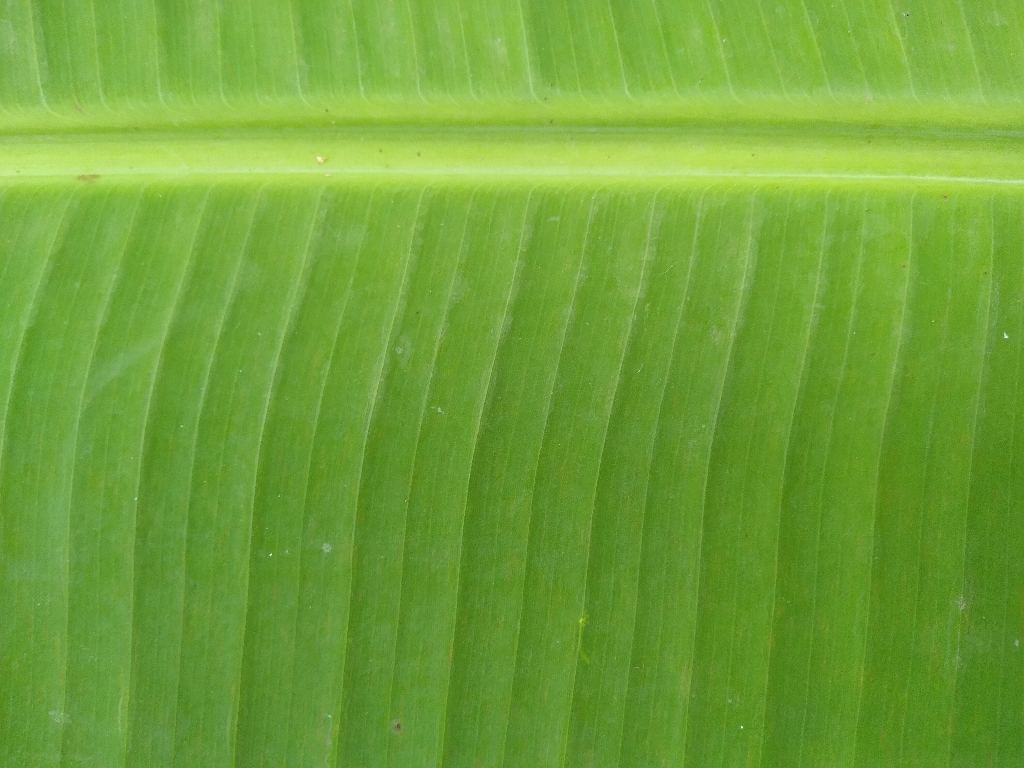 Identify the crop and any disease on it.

banana, healthy
